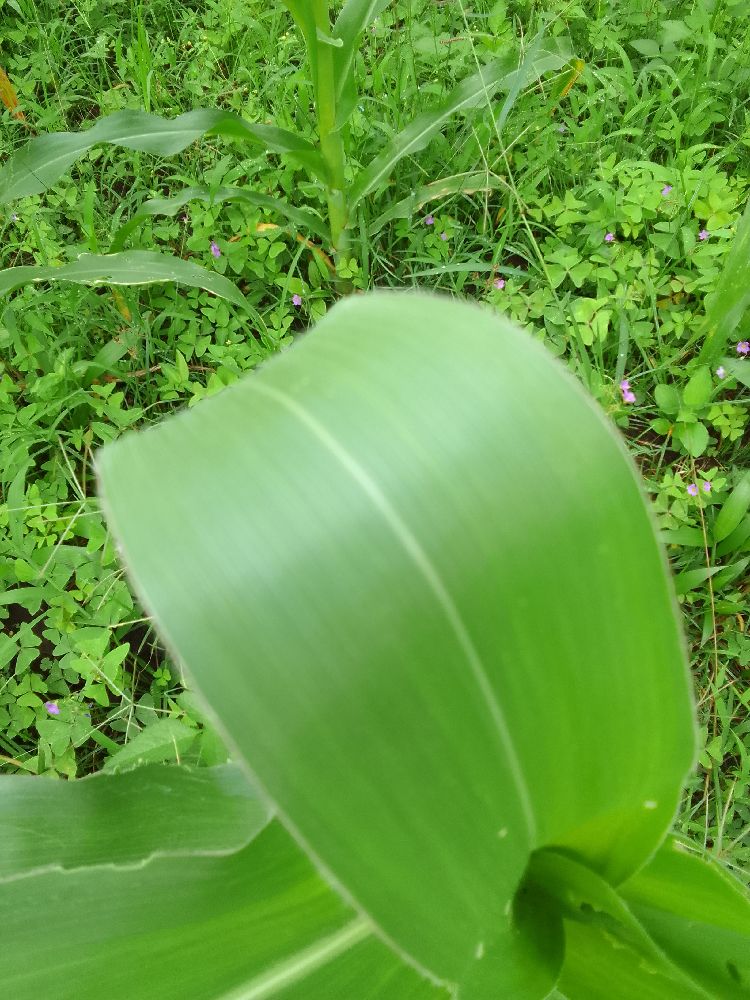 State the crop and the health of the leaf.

maize, healthy
